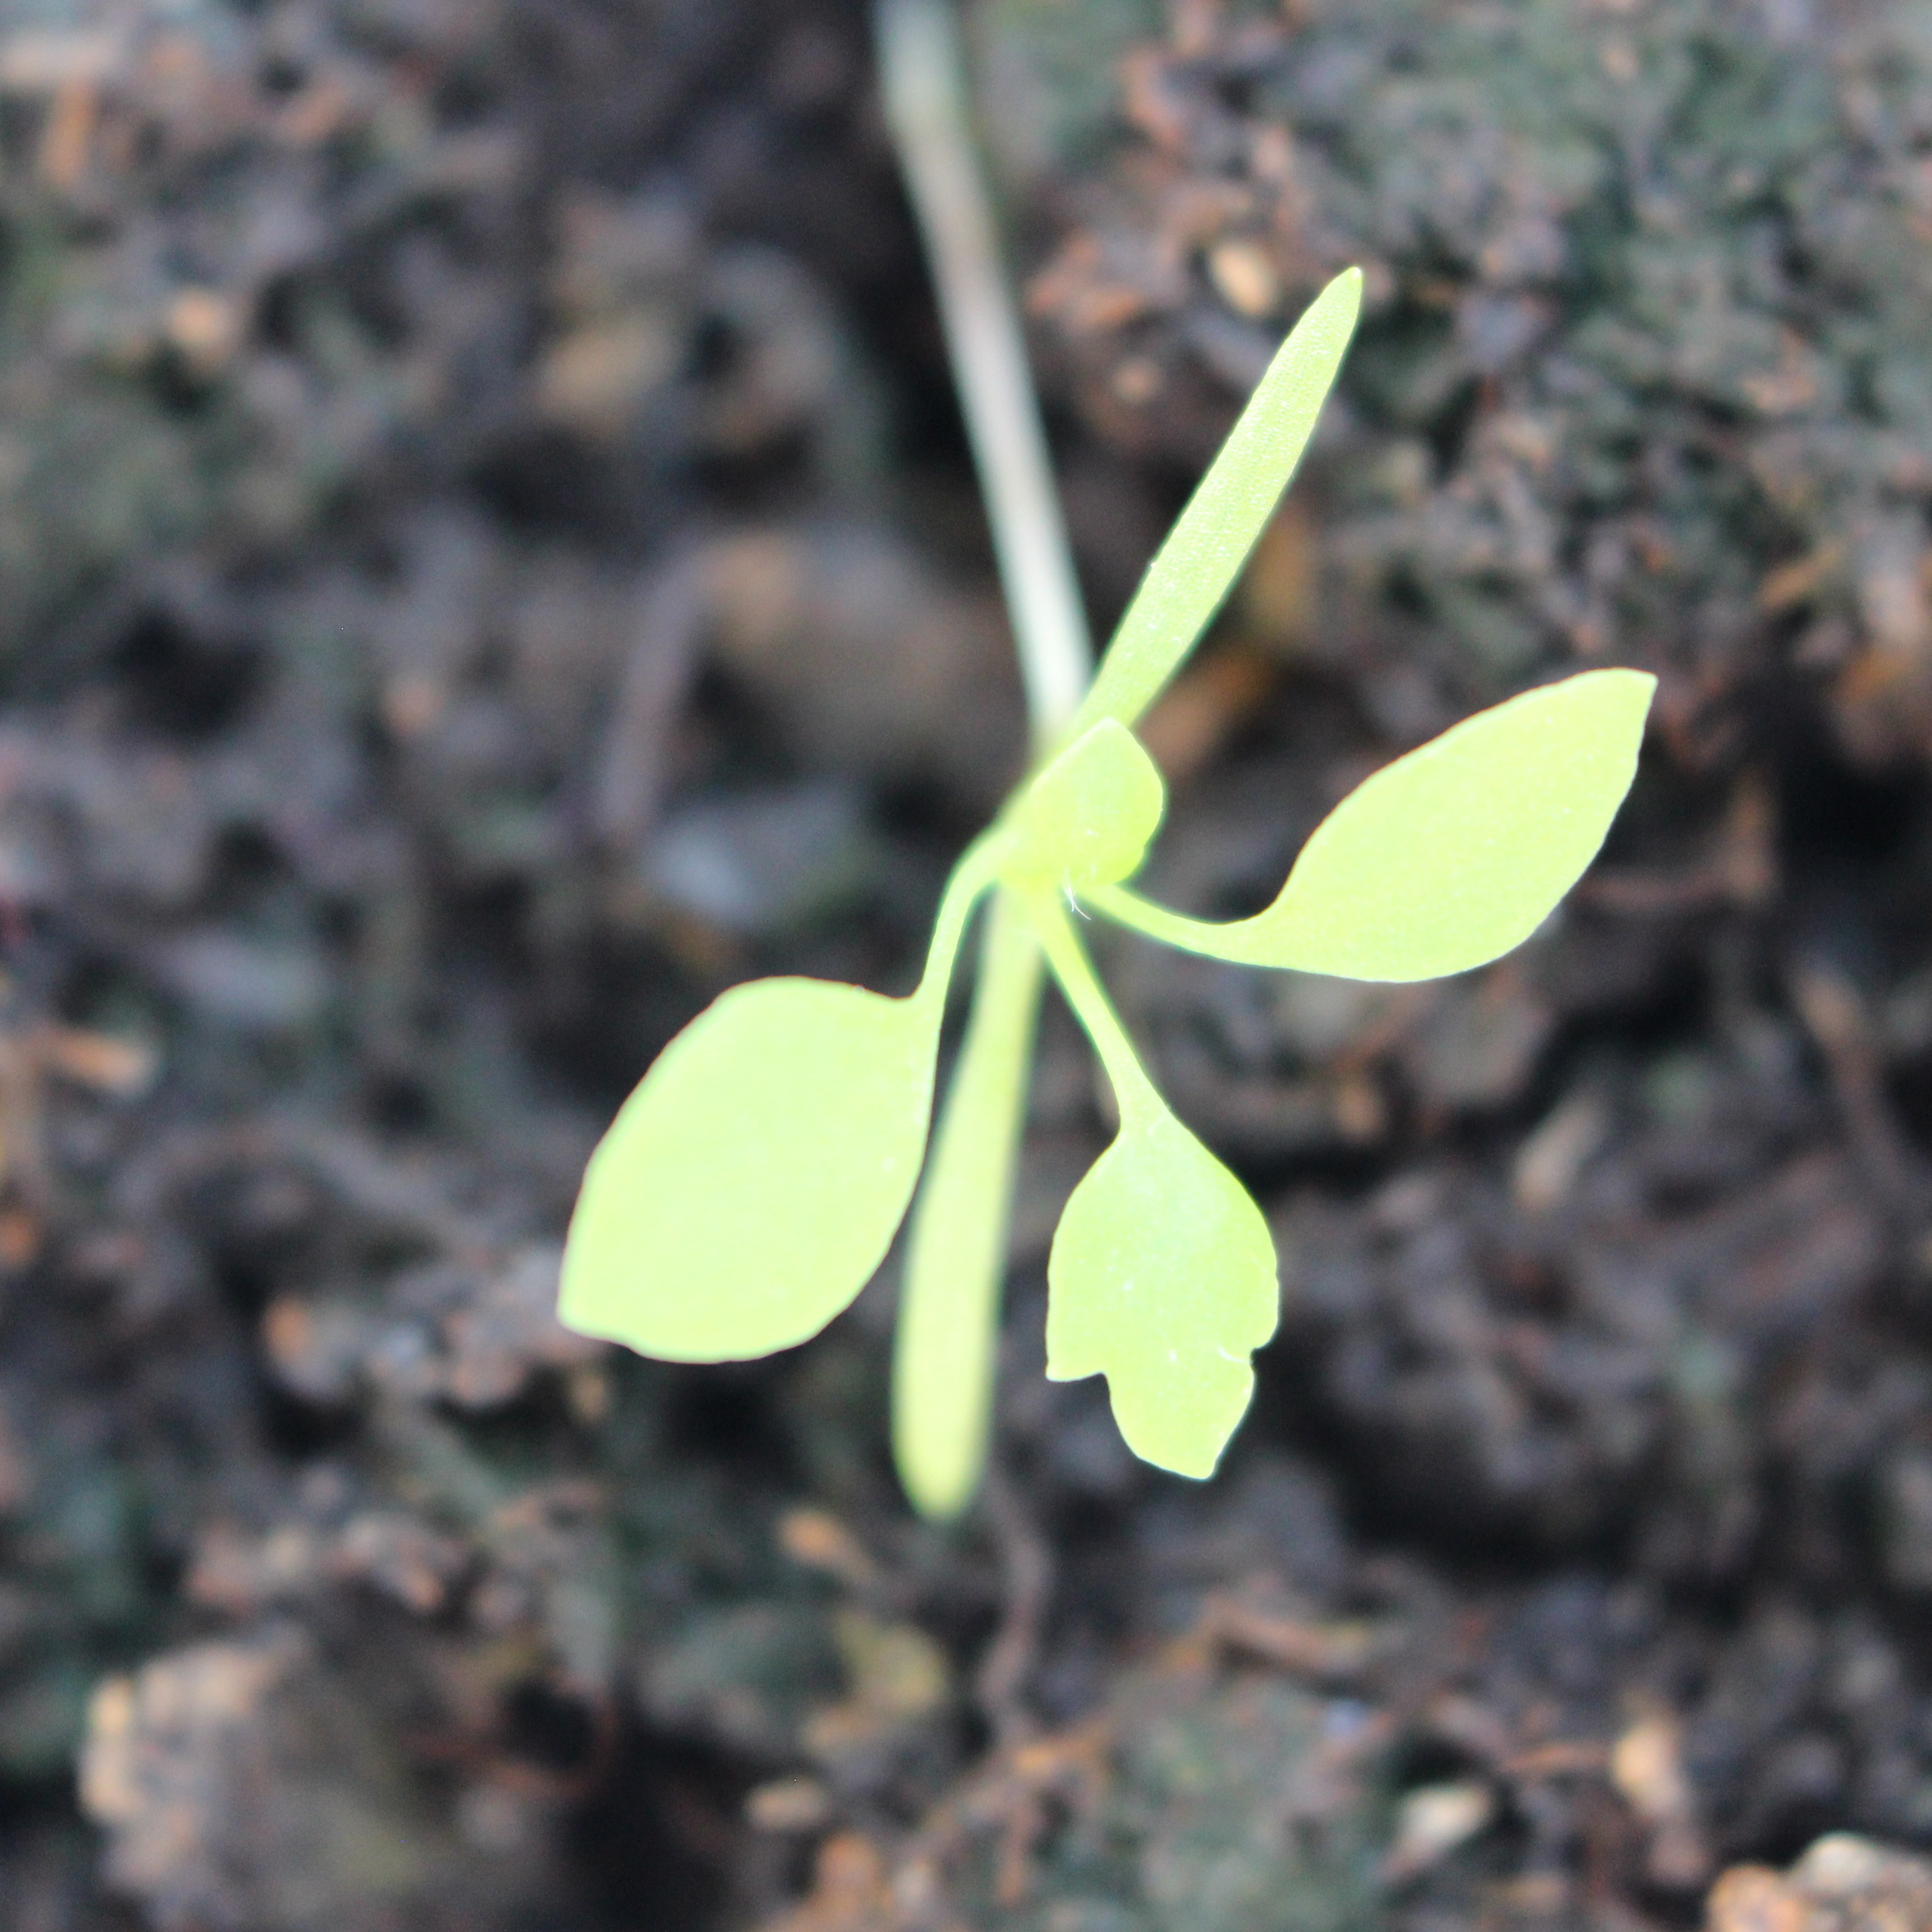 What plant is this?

Papaver rhoeas
